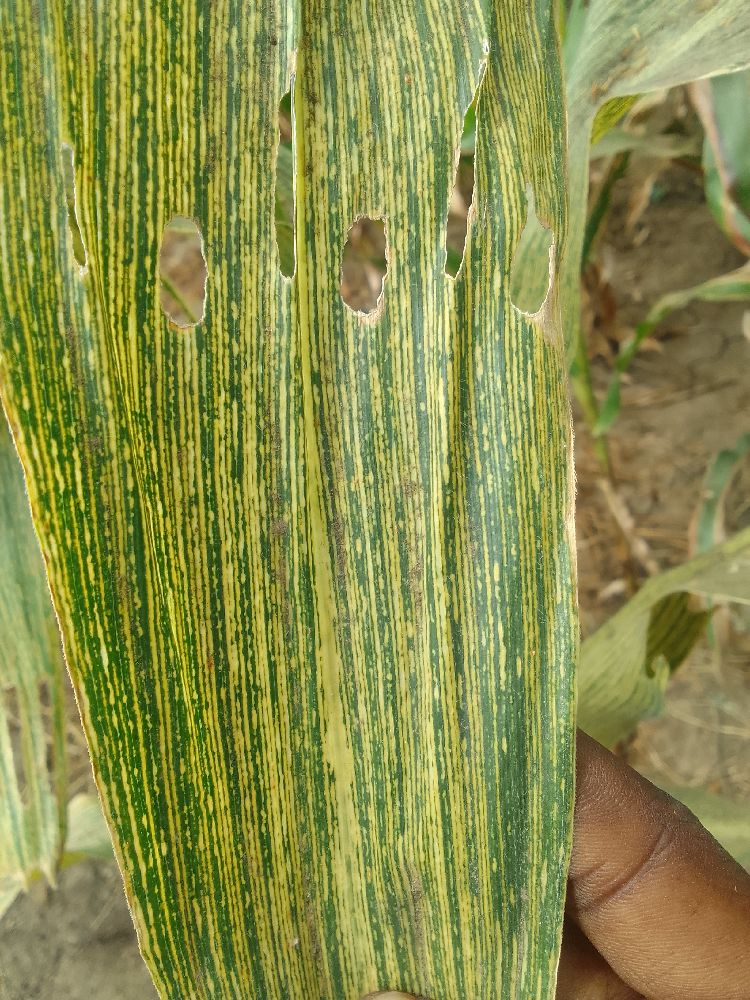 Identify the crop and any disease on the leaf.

maize, maize streak virus
